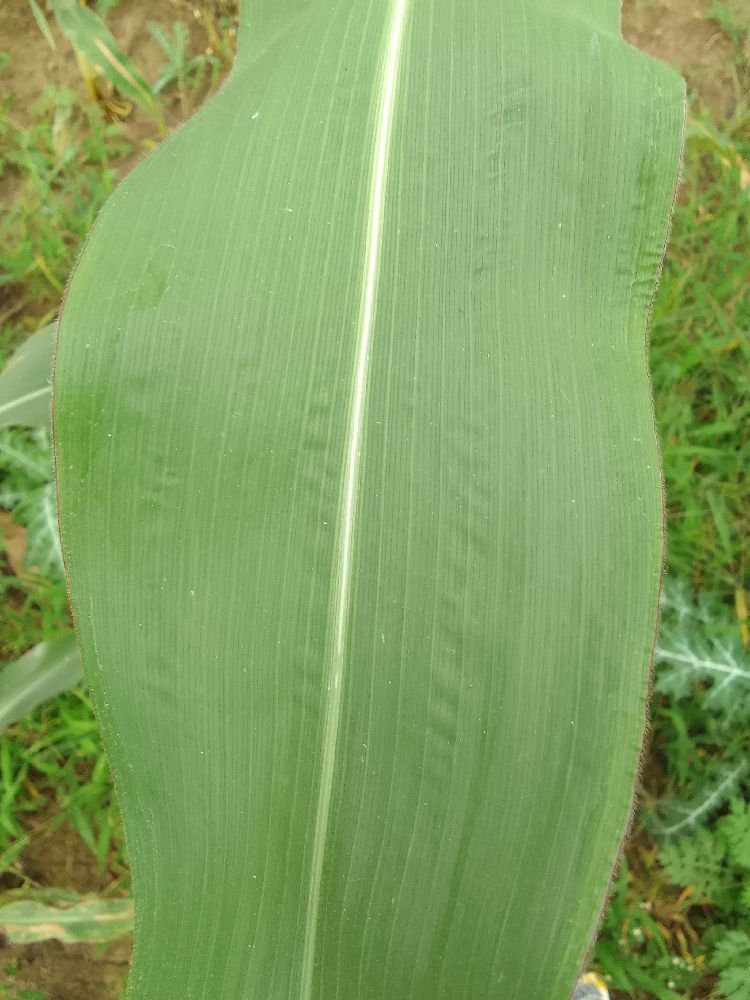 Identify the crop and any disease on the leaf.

maize, healthy
